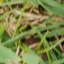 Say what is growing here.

unstructured weed
